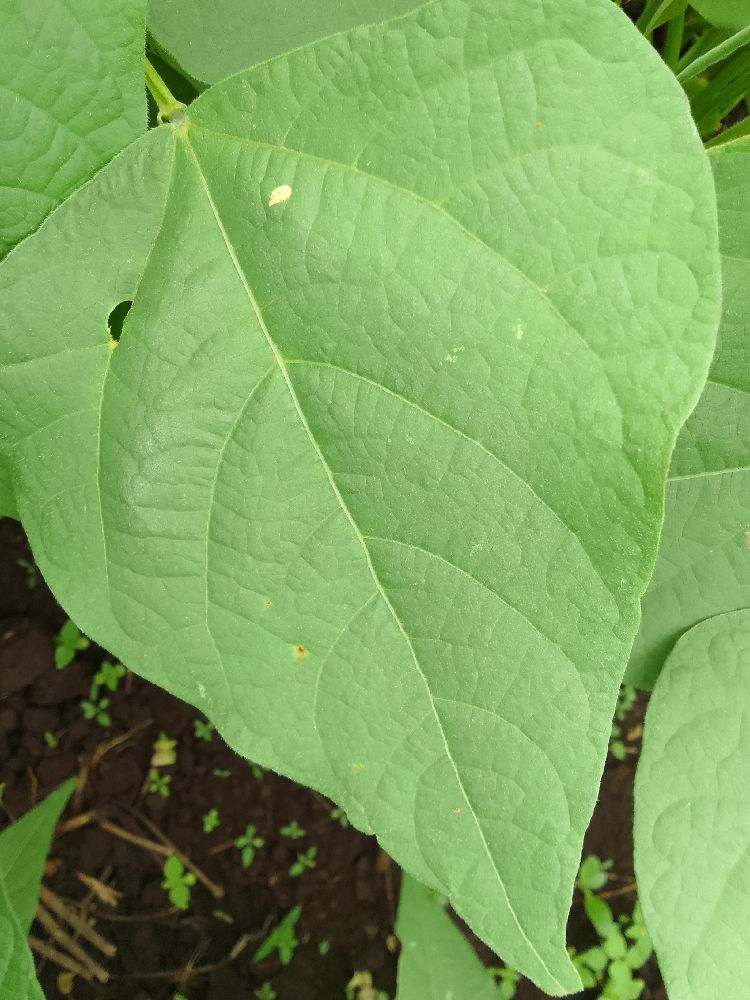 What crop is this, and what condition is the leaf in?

common bean, healthy
